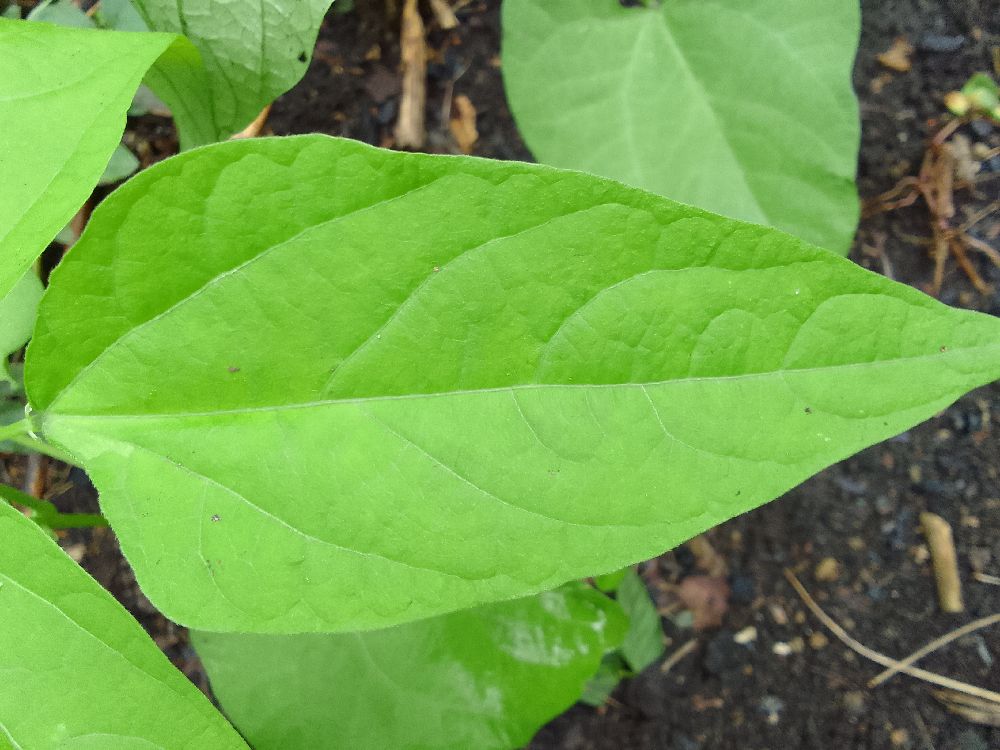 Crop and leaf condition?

common bean, healthy
